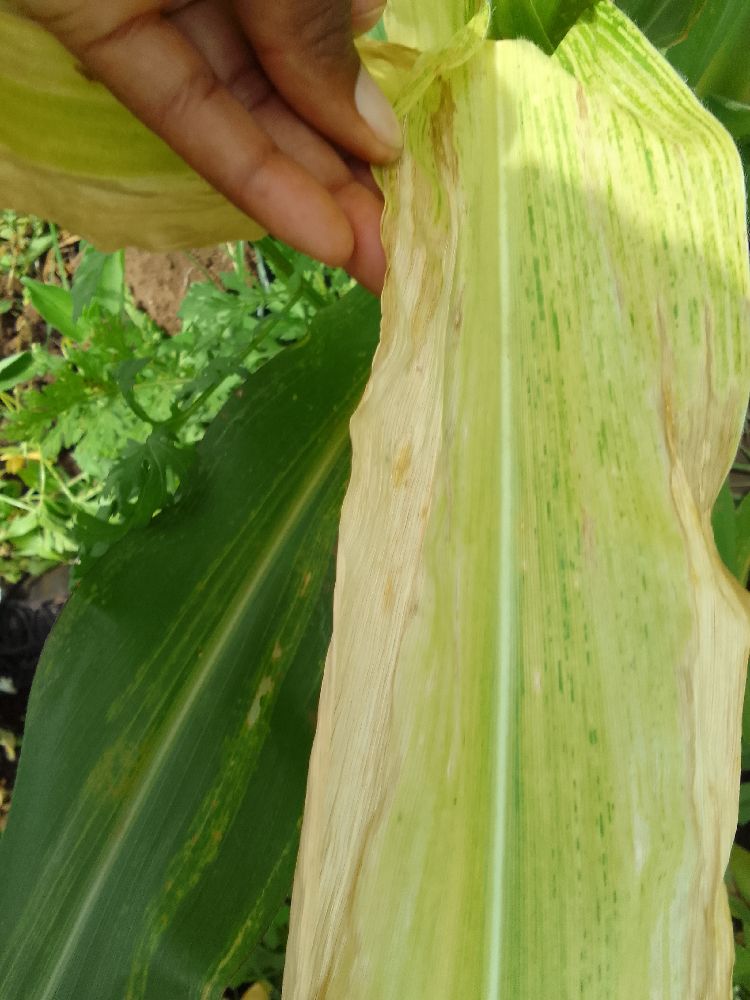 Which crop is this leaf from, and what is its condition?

maize, maize lethal necrosis
